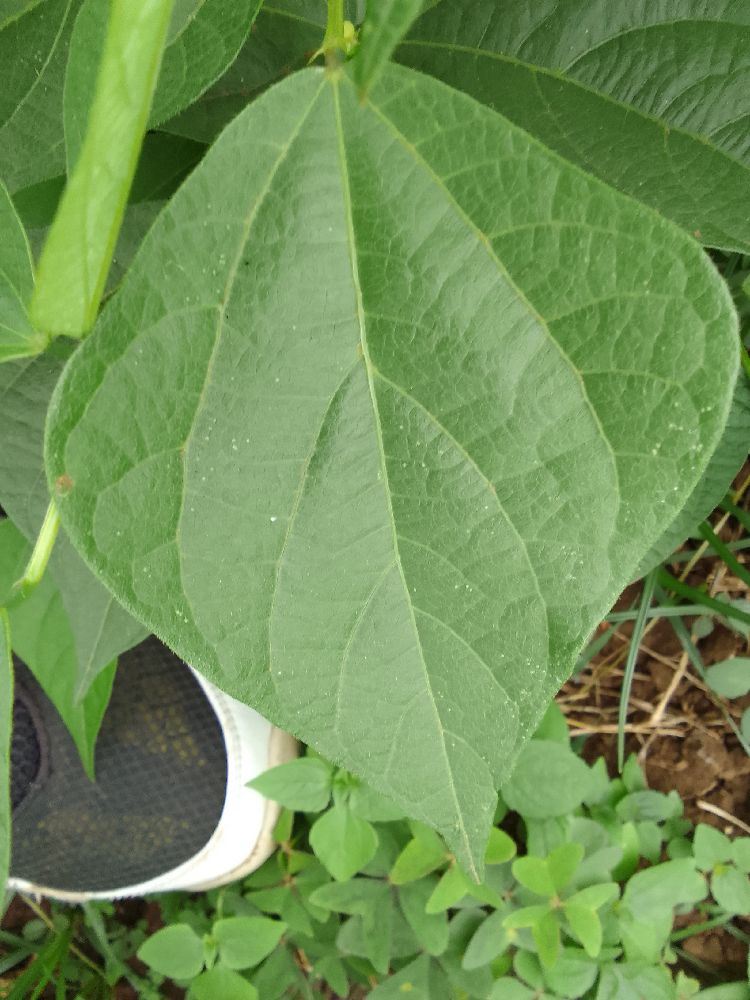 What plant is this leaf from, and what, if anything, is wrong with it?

common bean, healthy
